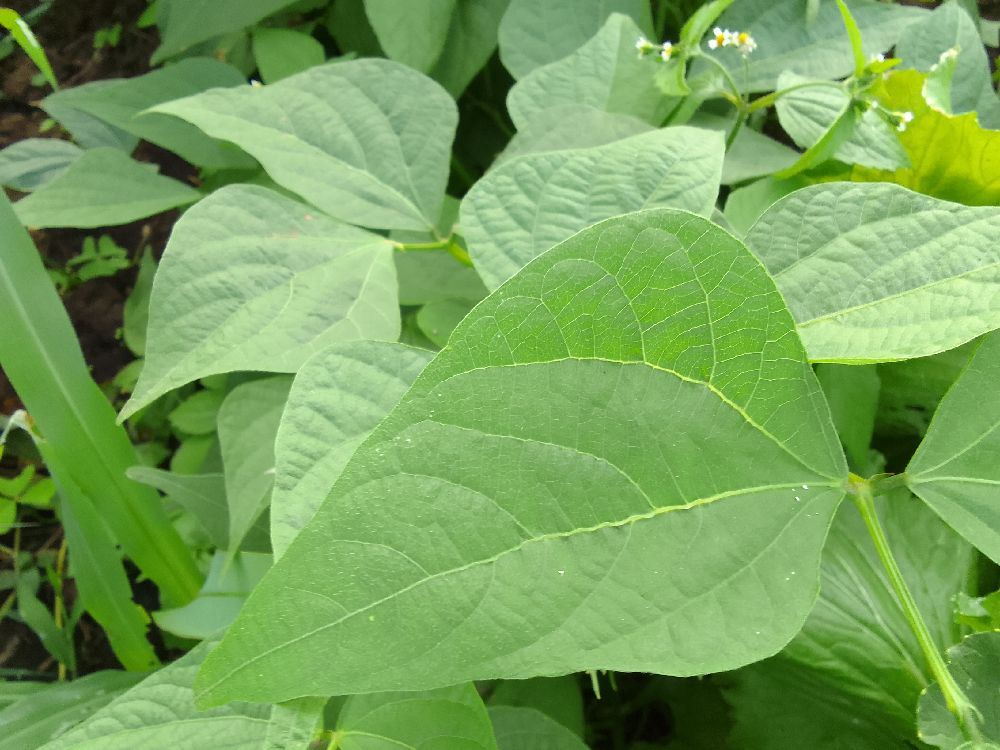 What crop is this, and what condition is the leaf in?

common bean, healthy
